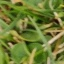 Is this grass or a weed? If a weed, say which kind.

grass
